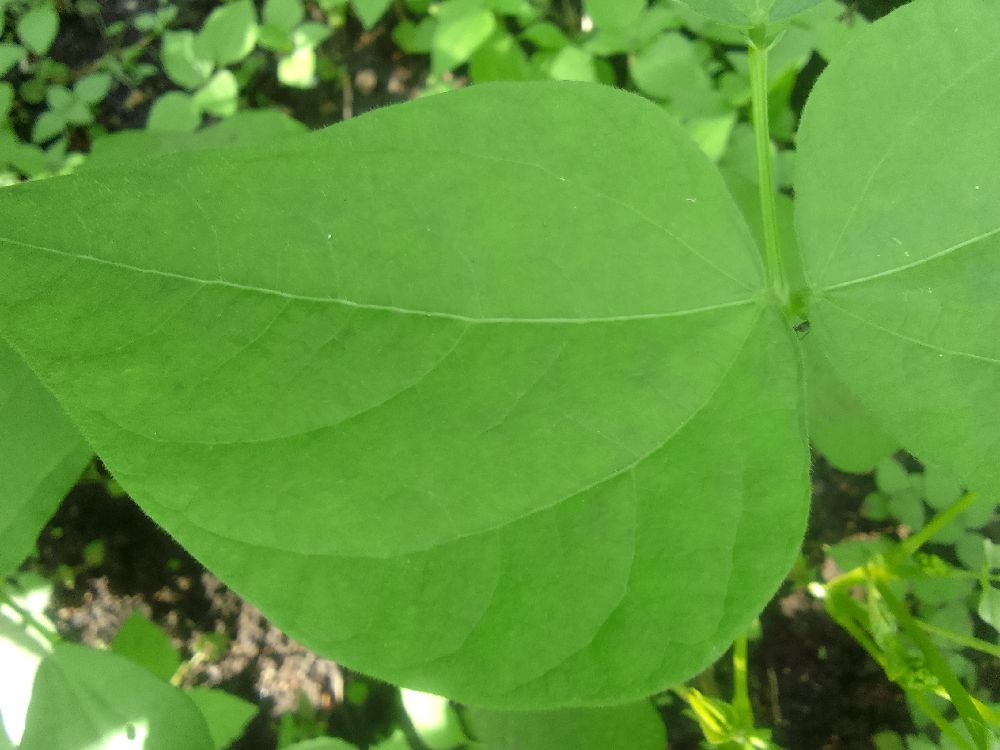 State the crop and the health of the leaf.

common bean, healthy
